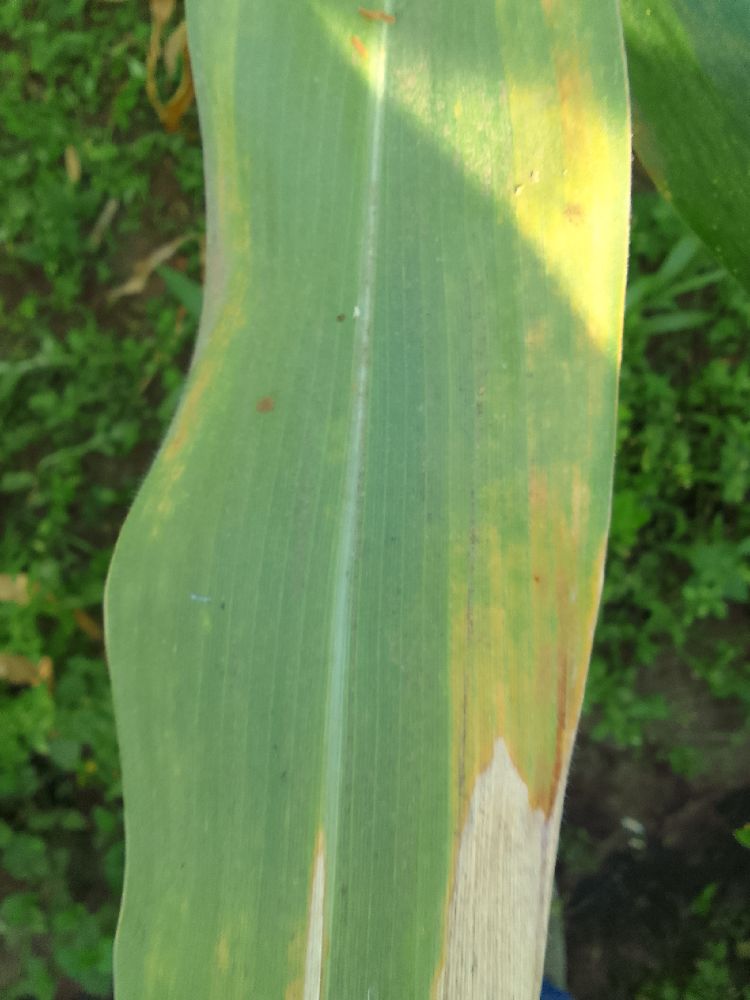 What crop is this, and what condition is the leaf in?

maize, maize lethal necrosis
